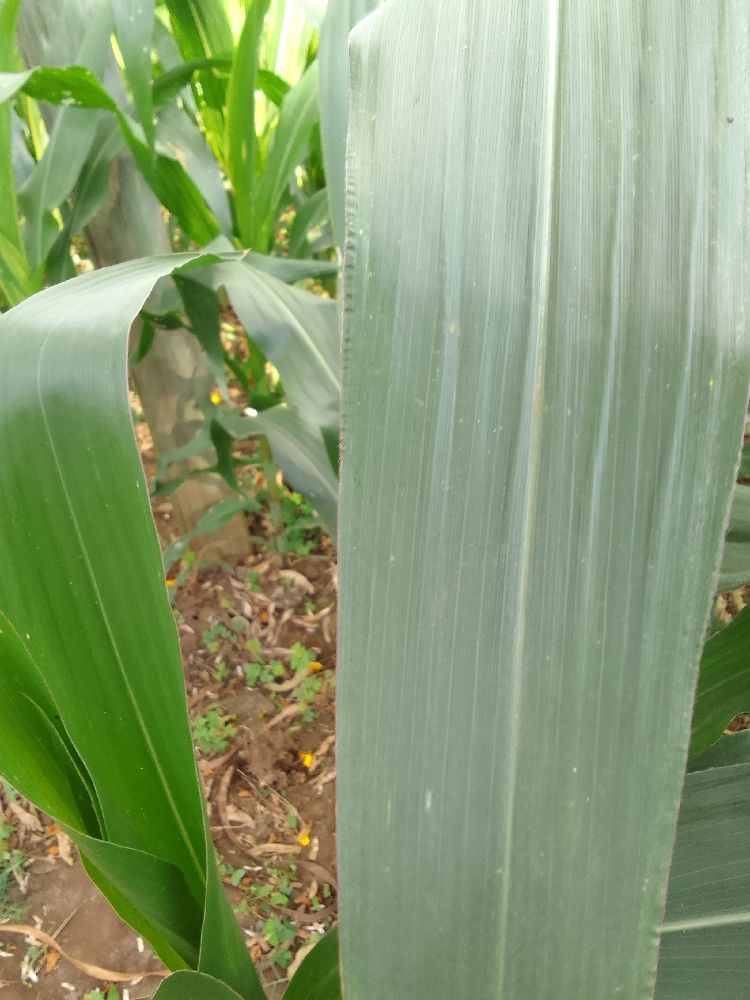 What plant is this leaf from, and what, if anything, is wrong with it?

maize, healthy
